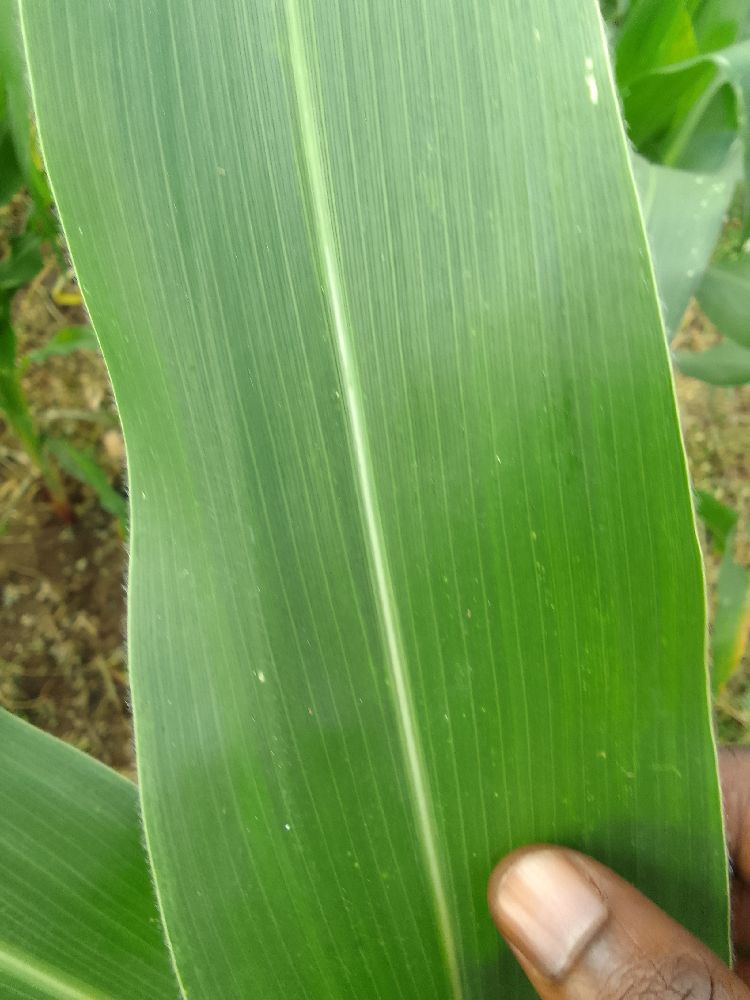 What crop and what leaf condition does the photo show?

maize, healthy
